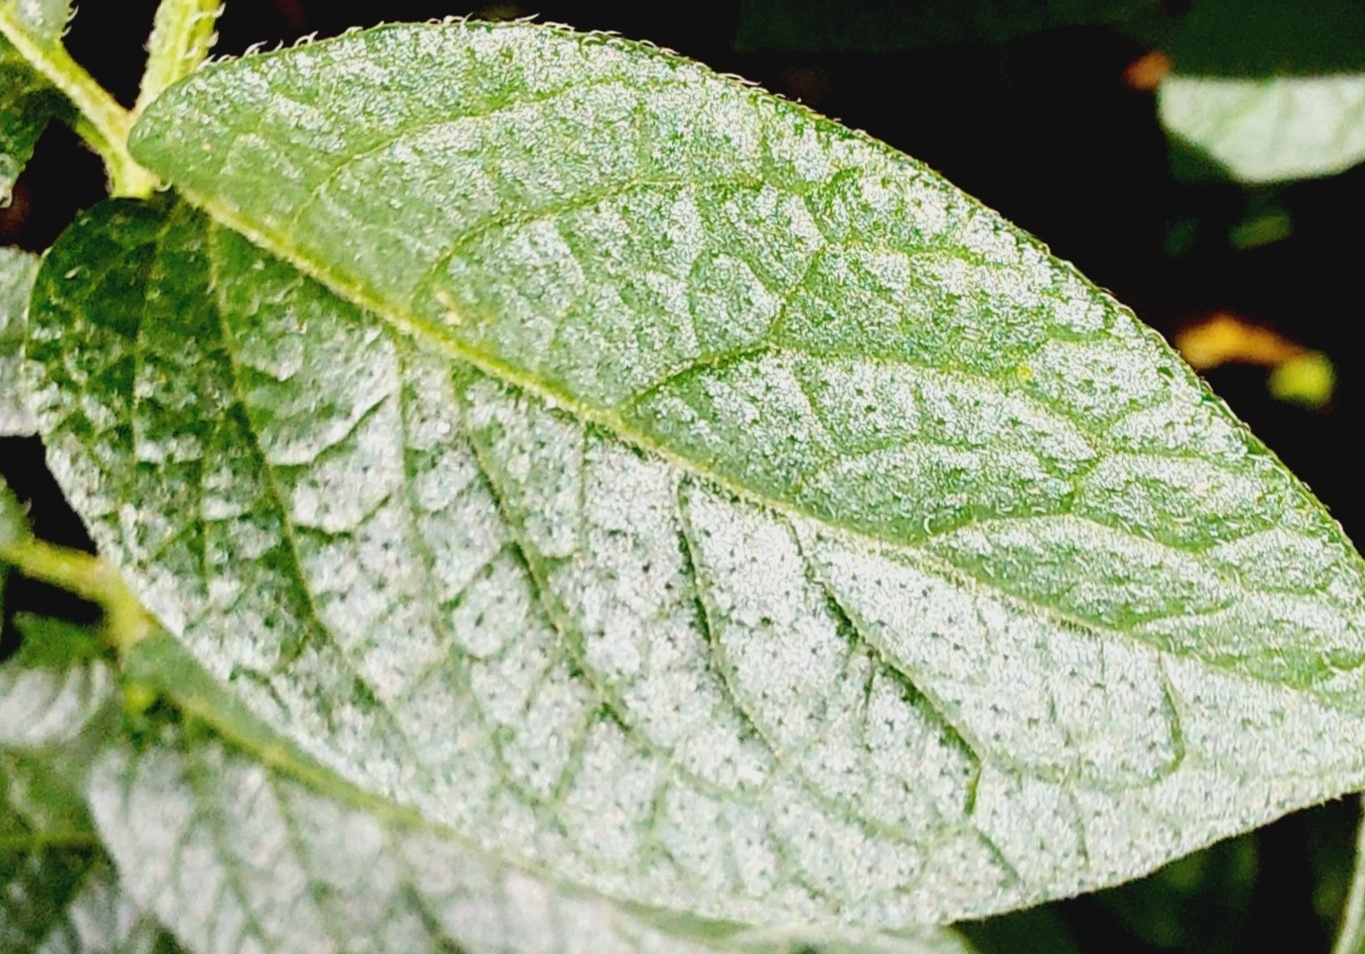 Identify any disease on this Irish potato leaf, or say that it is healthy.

healthy
